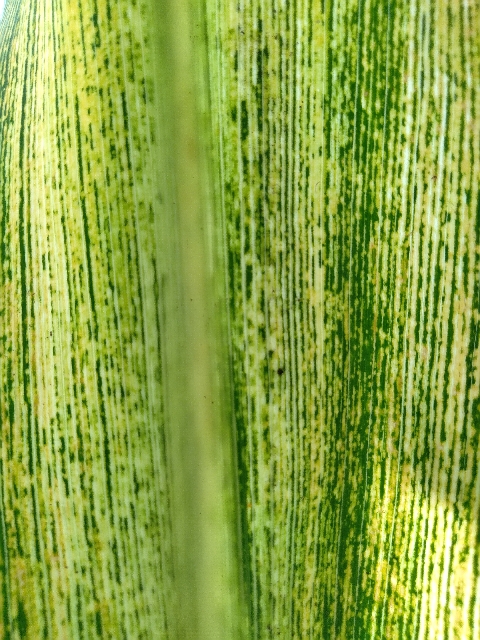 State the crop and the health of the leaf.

maize, maize streak virus
